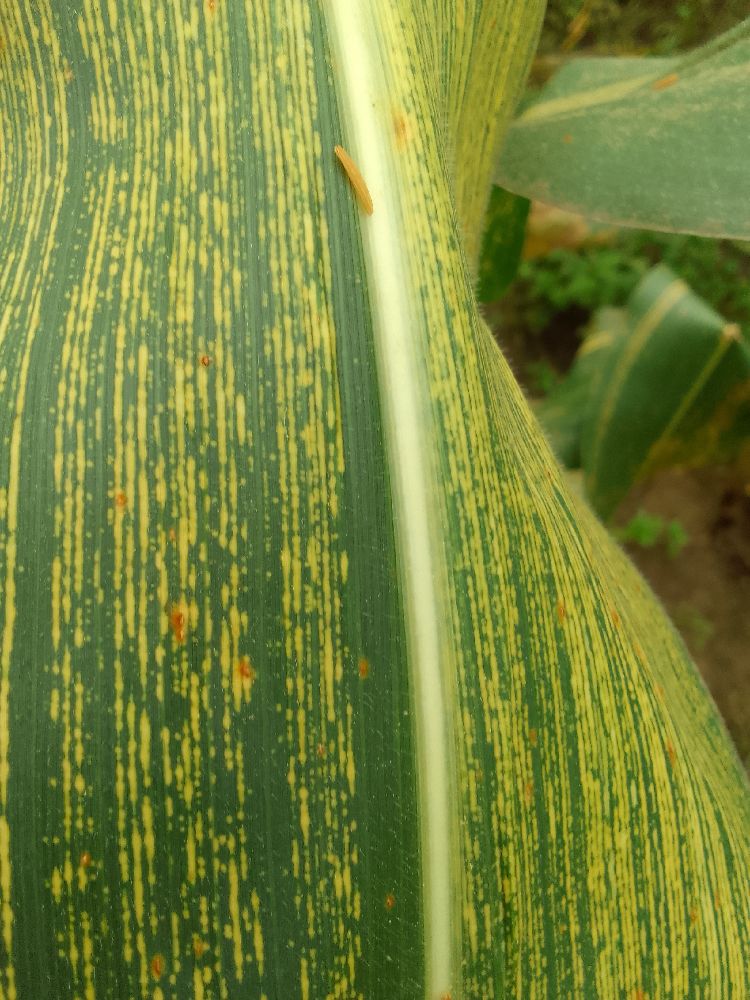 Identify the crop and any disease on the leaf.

maize, maize streak virus
